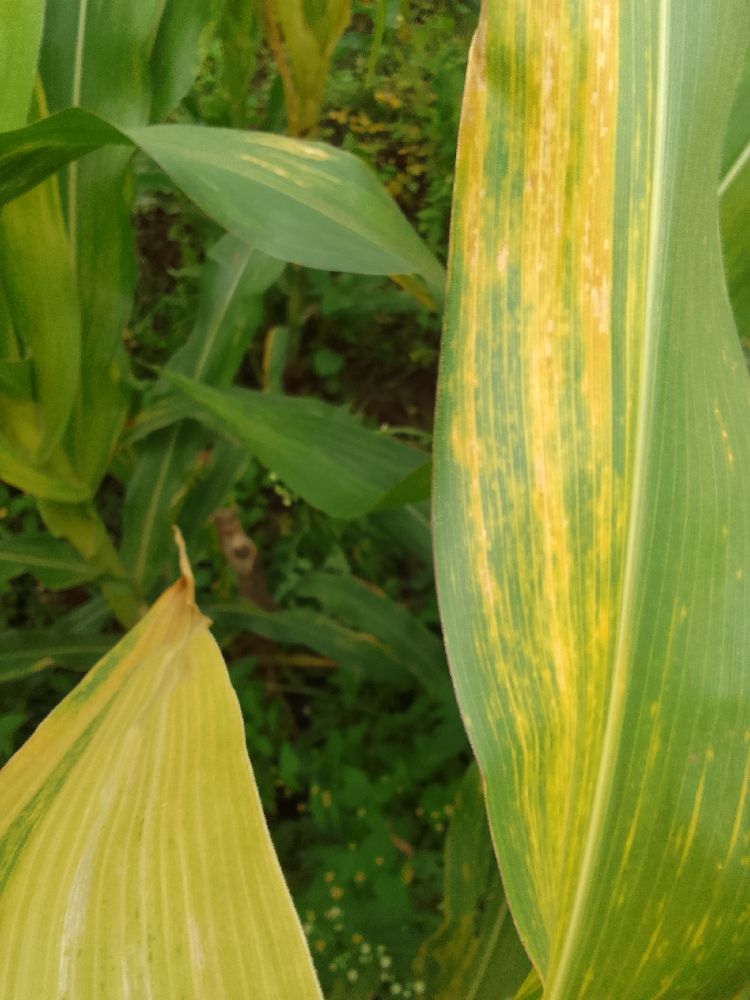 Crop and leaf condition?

maize, maize lethal necrosis
